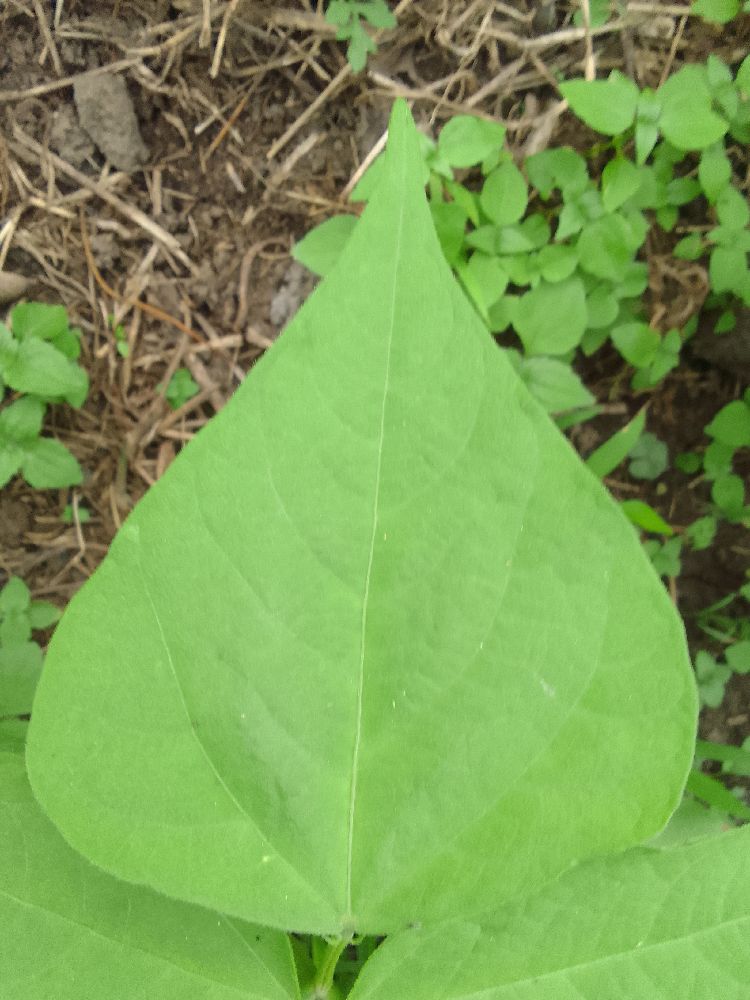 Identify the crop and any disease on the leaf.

common bean, healthy
